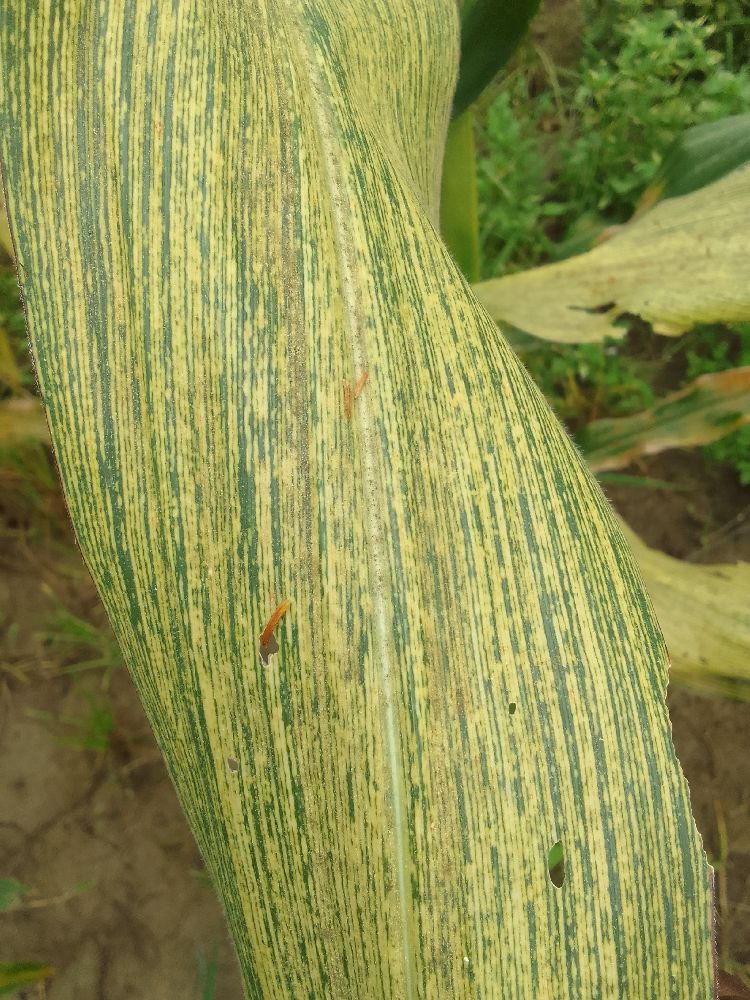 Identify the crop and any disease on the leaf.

maize, maize streak virus
